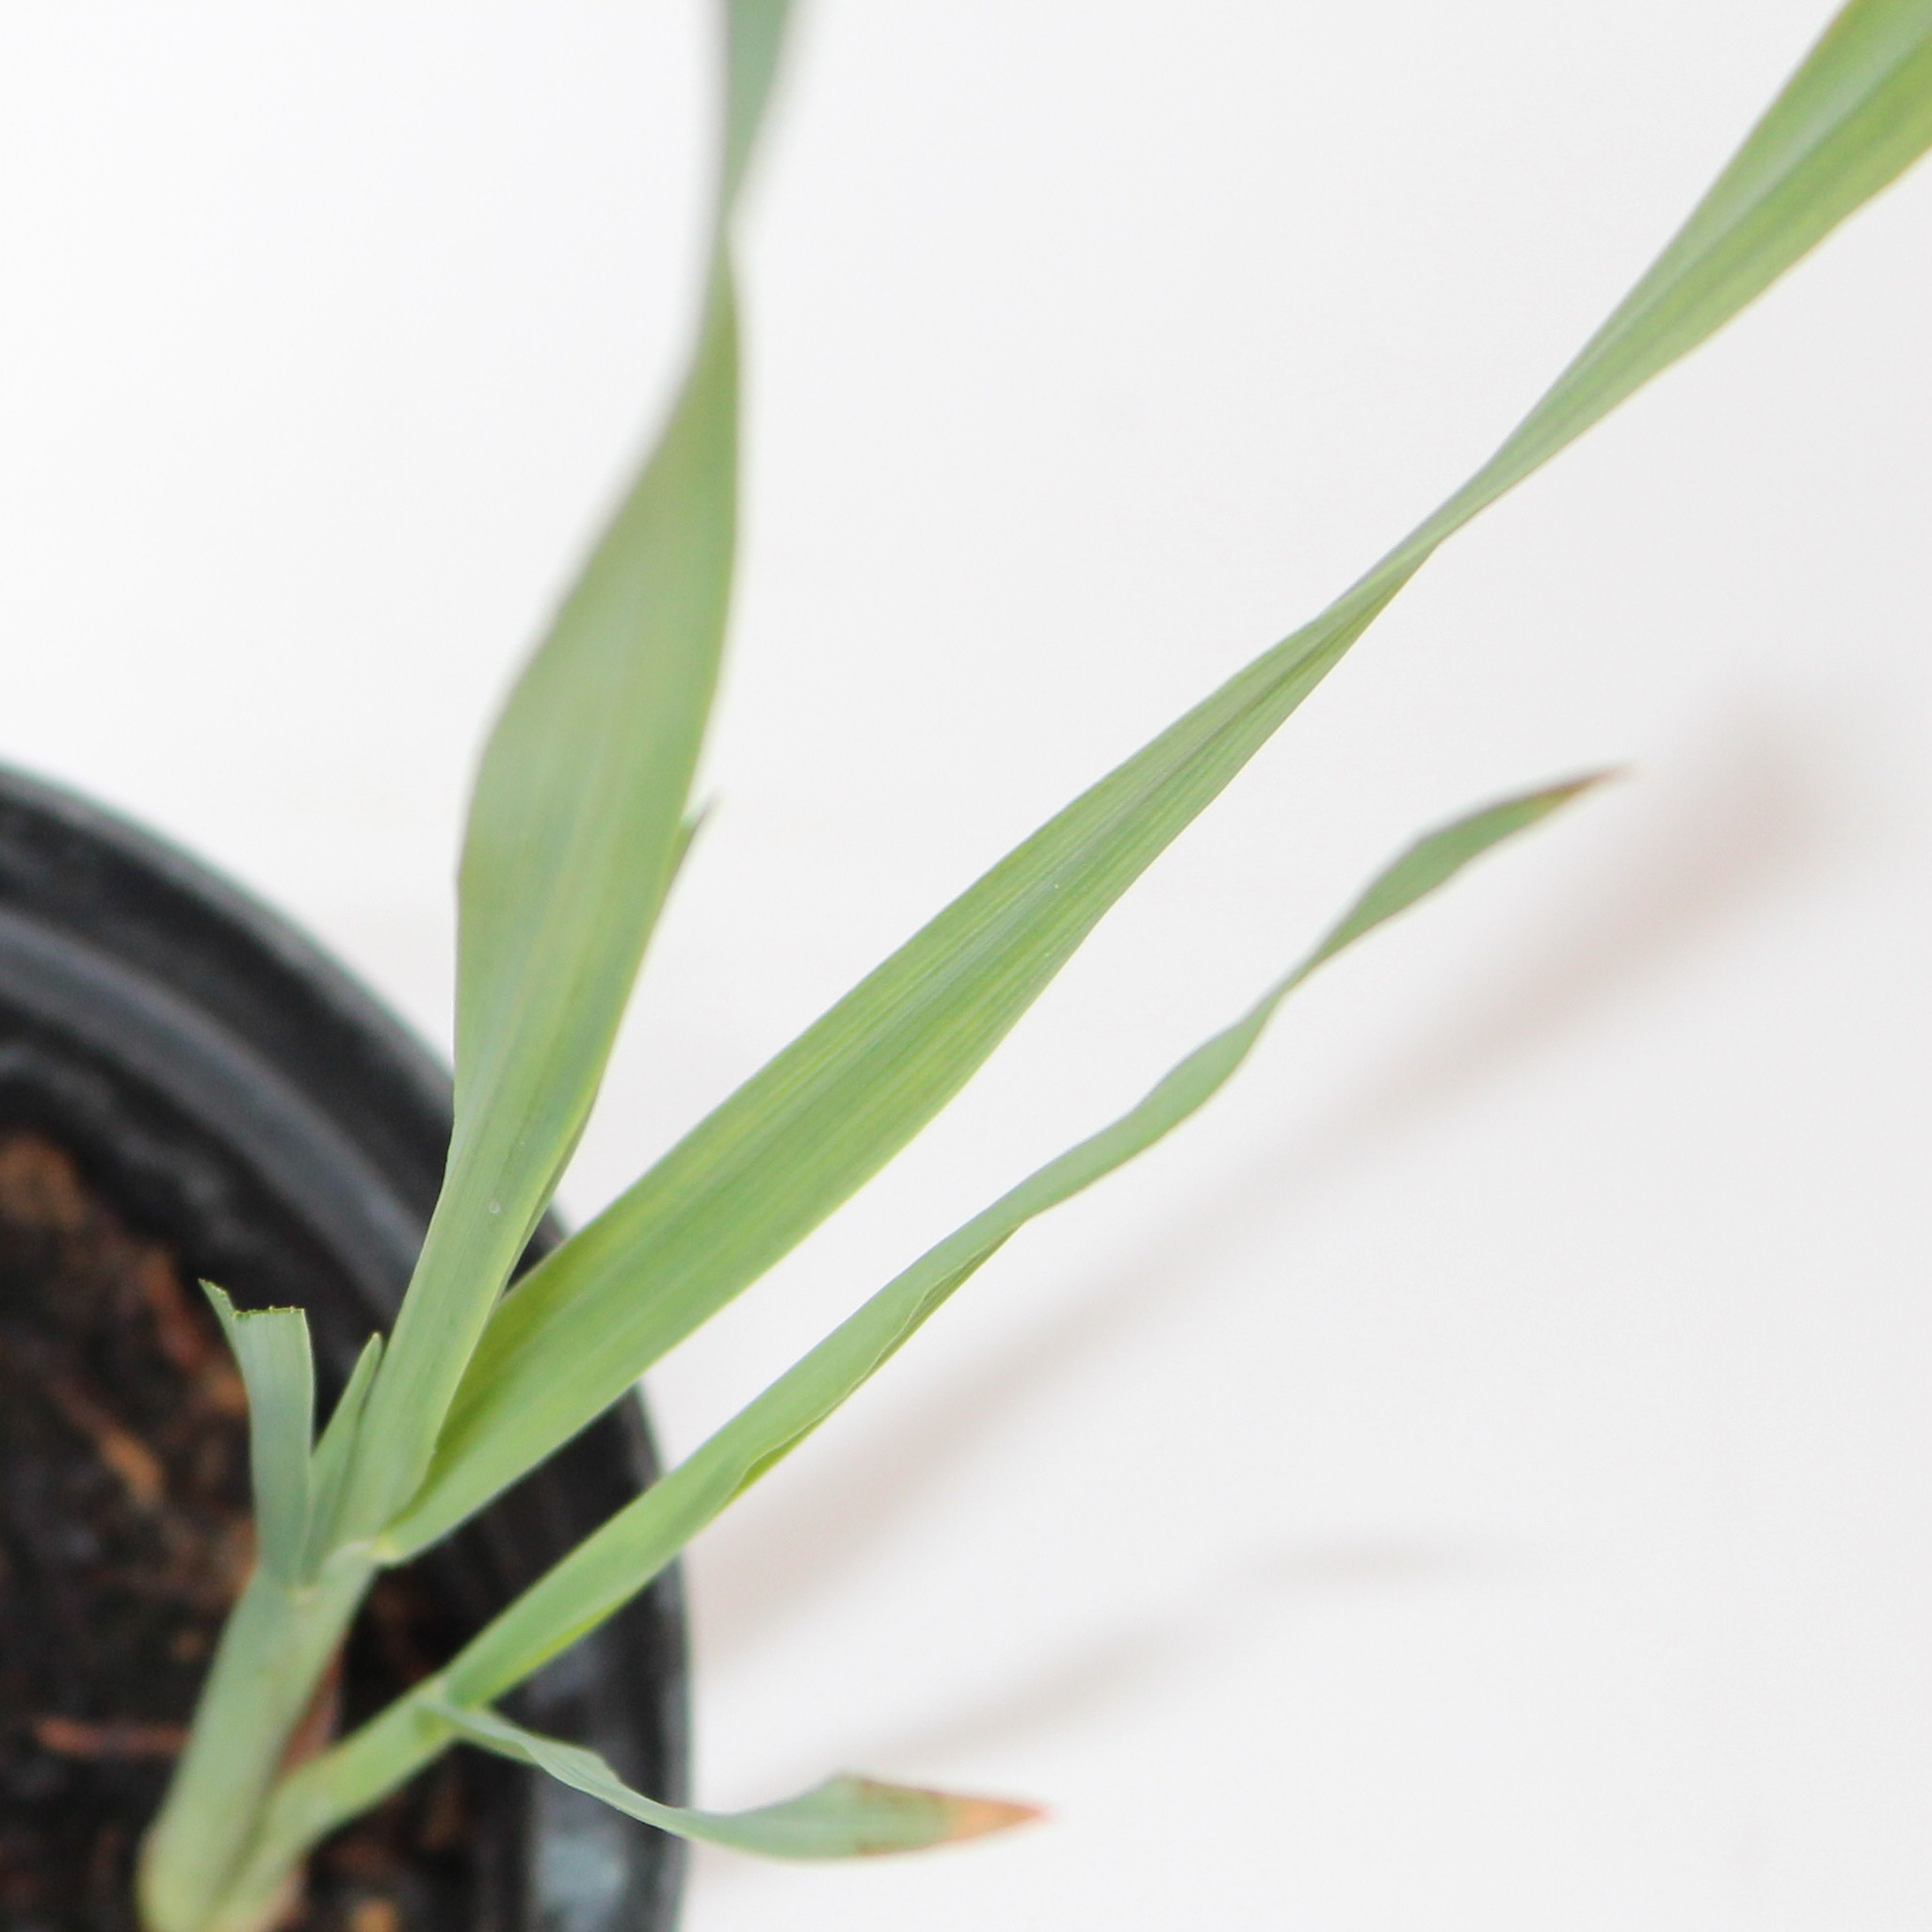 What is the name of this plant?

Avena sterilis
